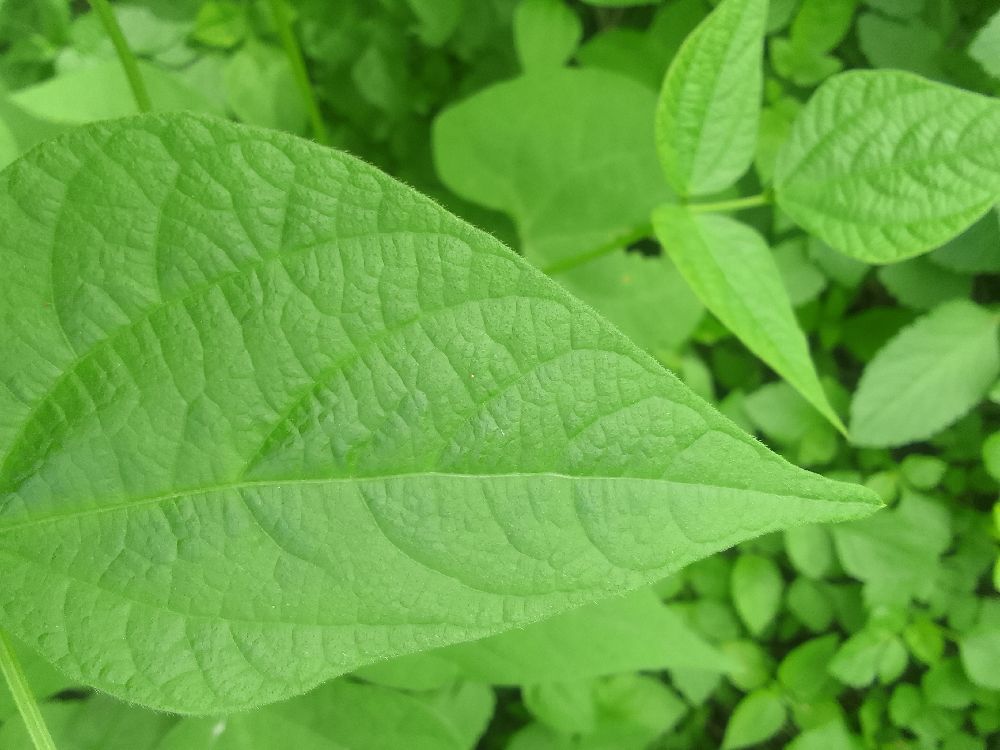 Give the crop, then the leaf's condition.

common bean, healthy
